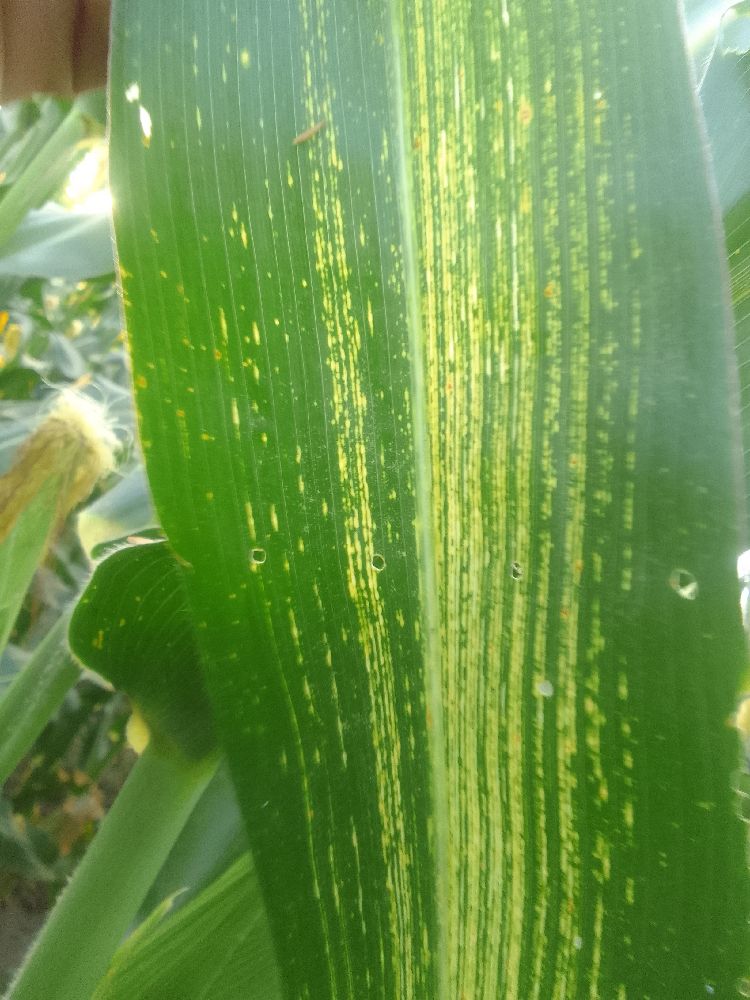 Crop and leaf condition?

maize, maize streak virus
